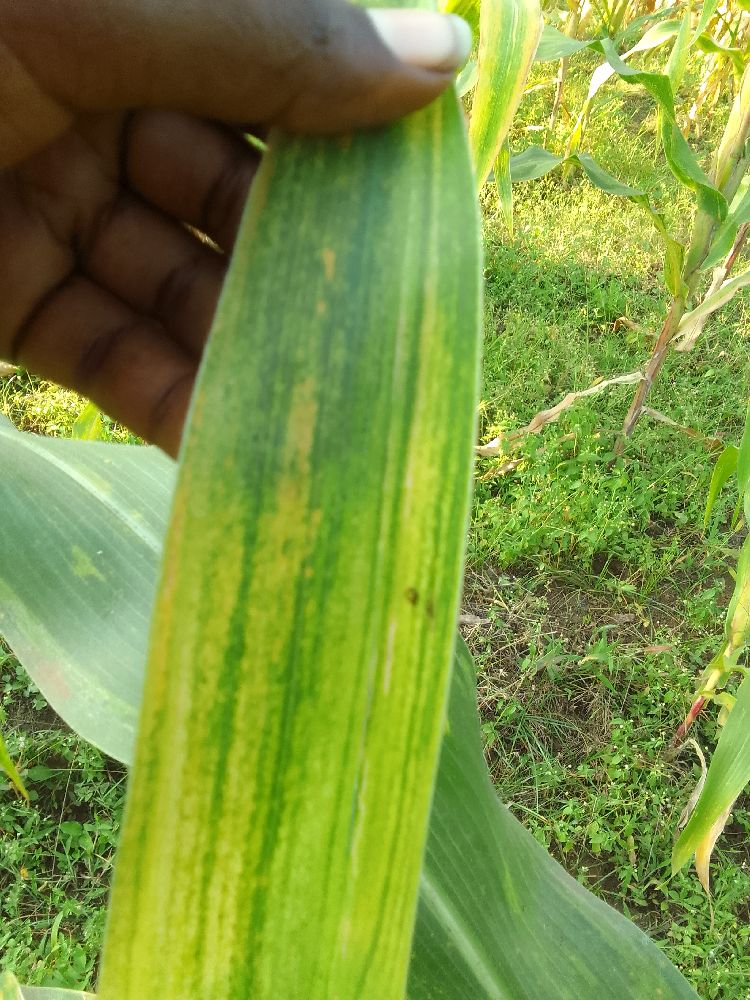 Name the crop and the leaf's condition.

maize, maize lethal necrosis
